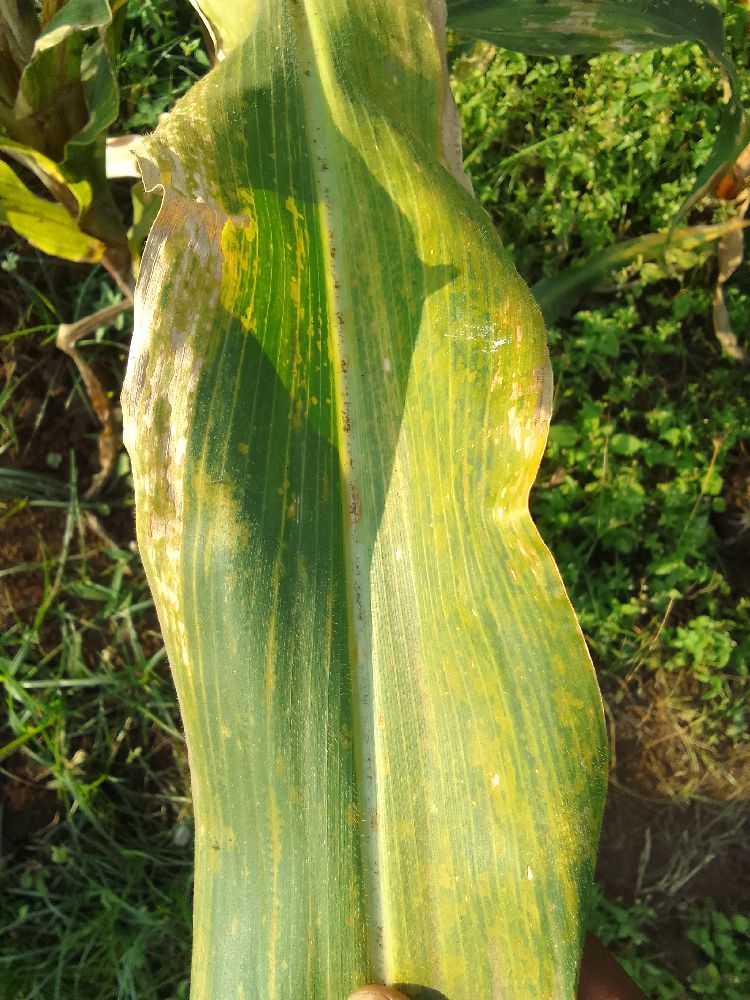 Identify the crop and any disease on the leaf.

maize, maize lethal necrosis
